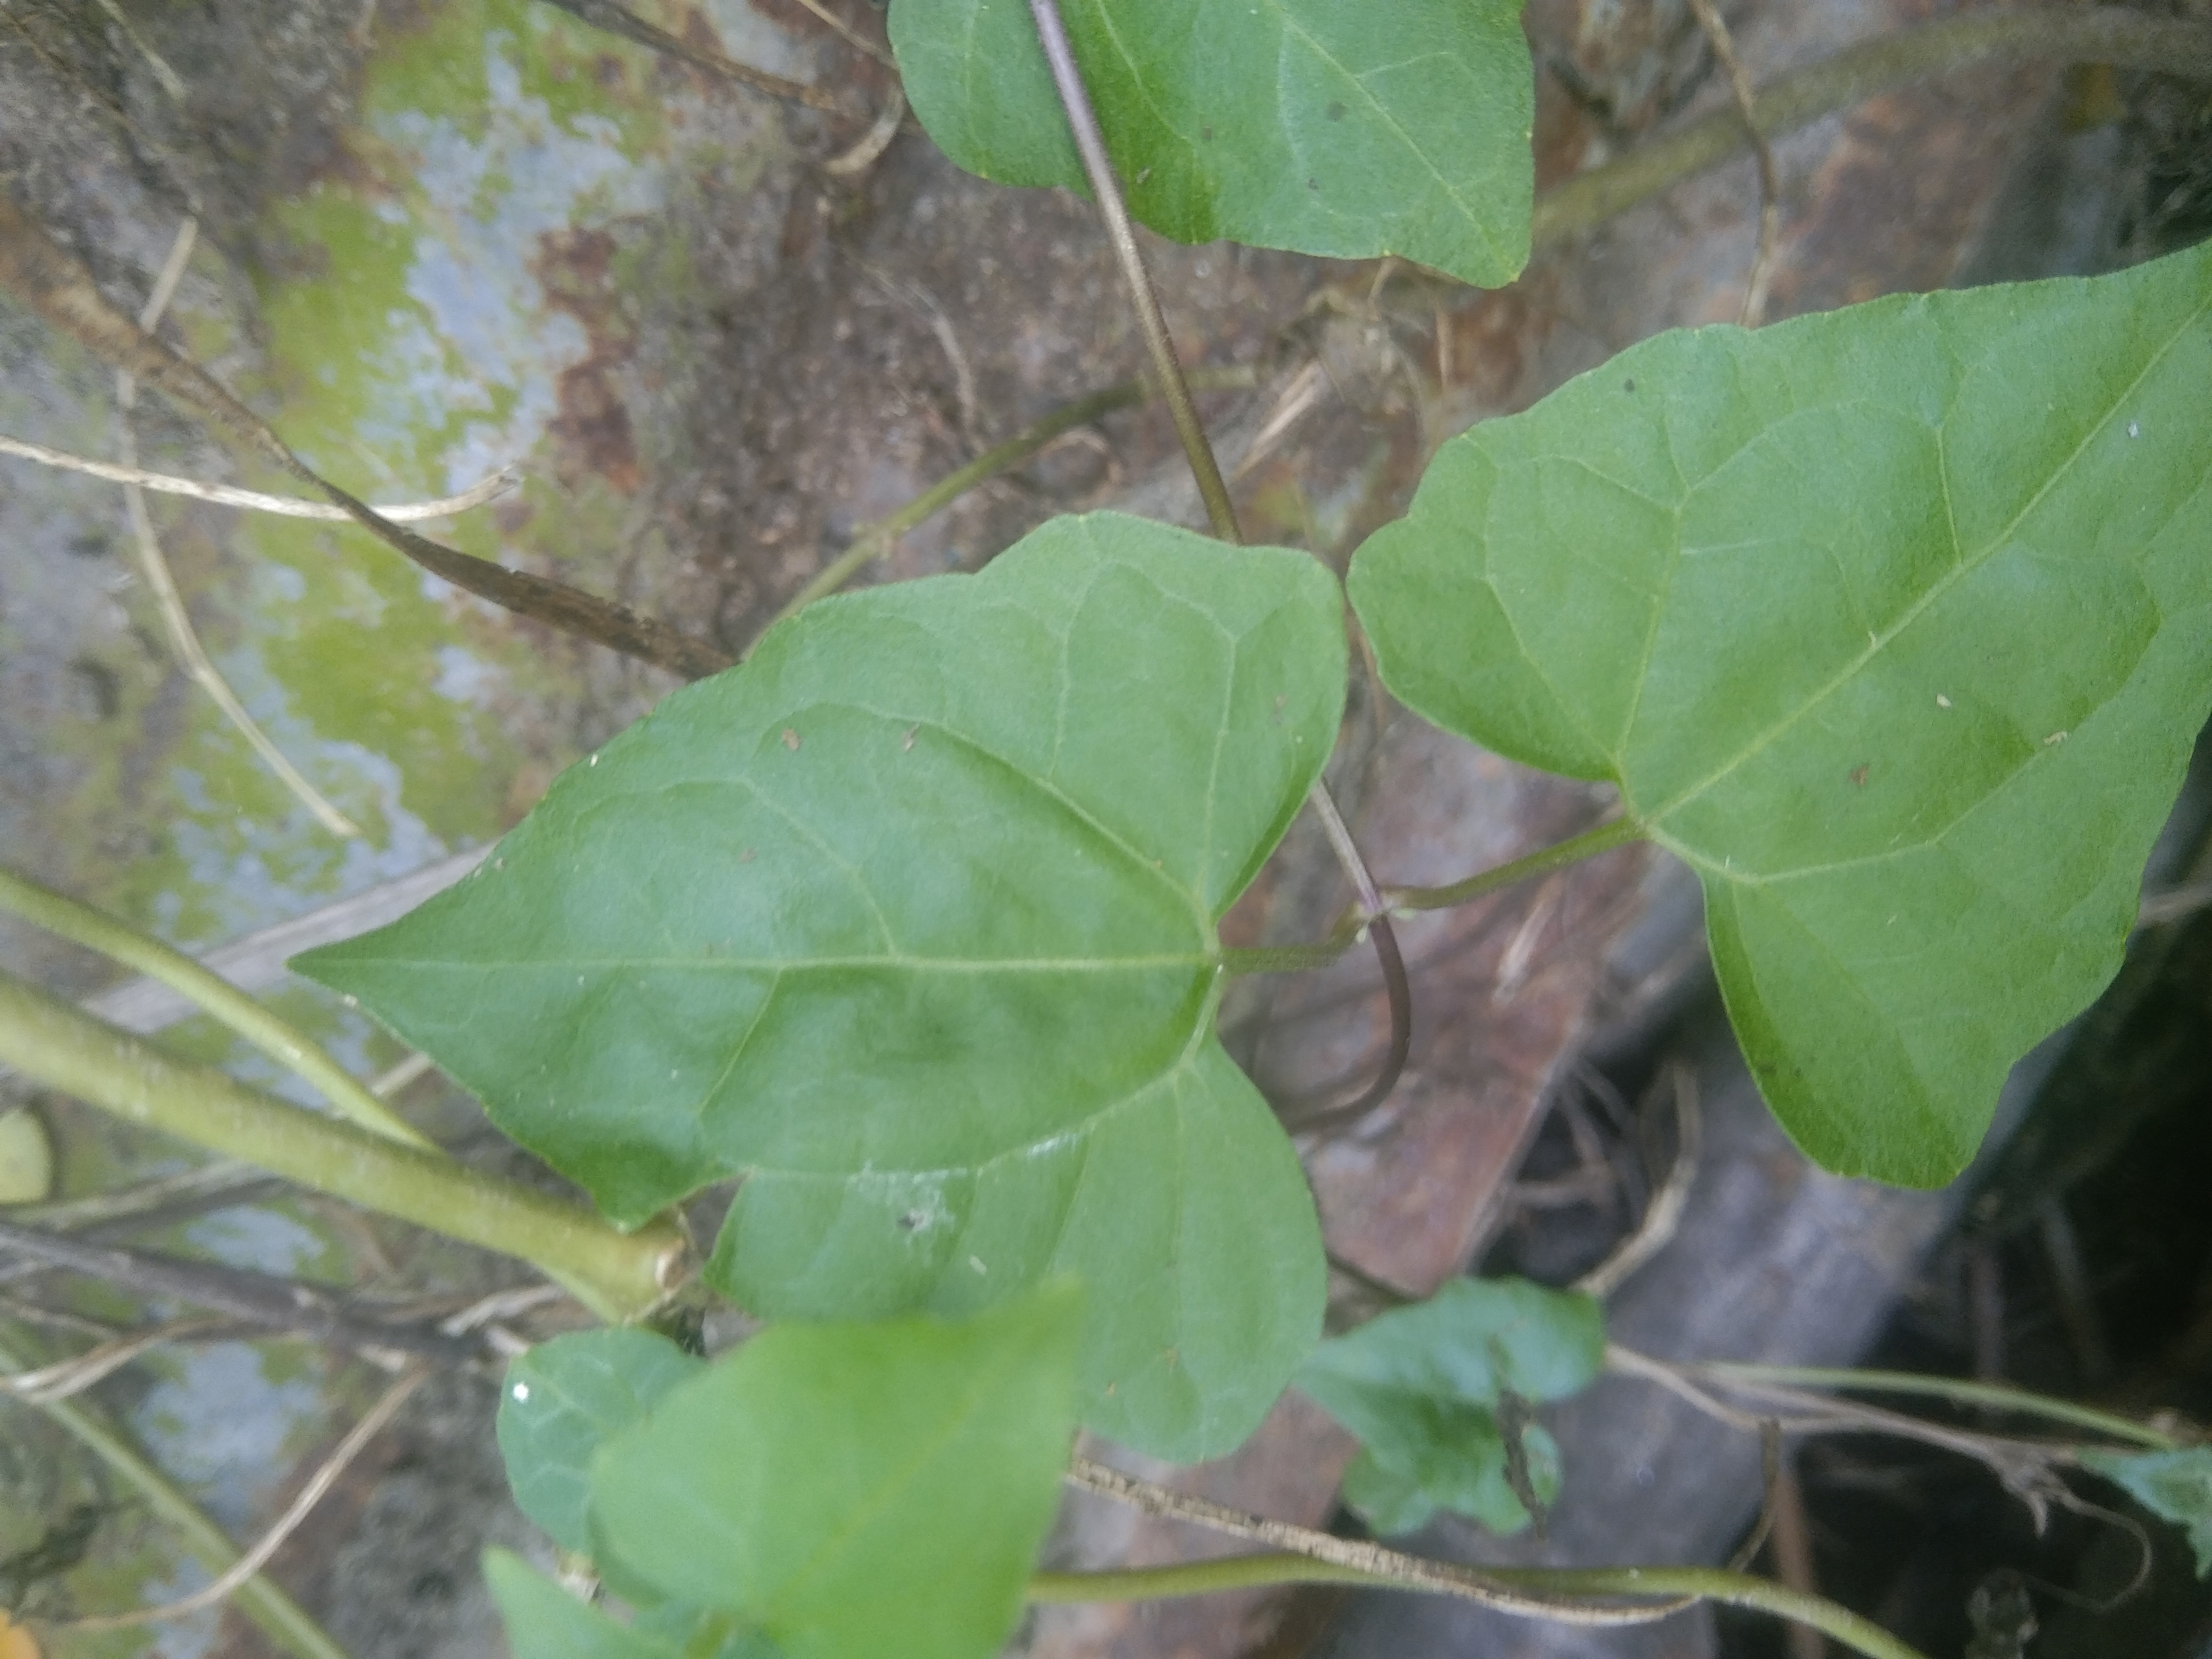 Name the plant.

bitter vine
